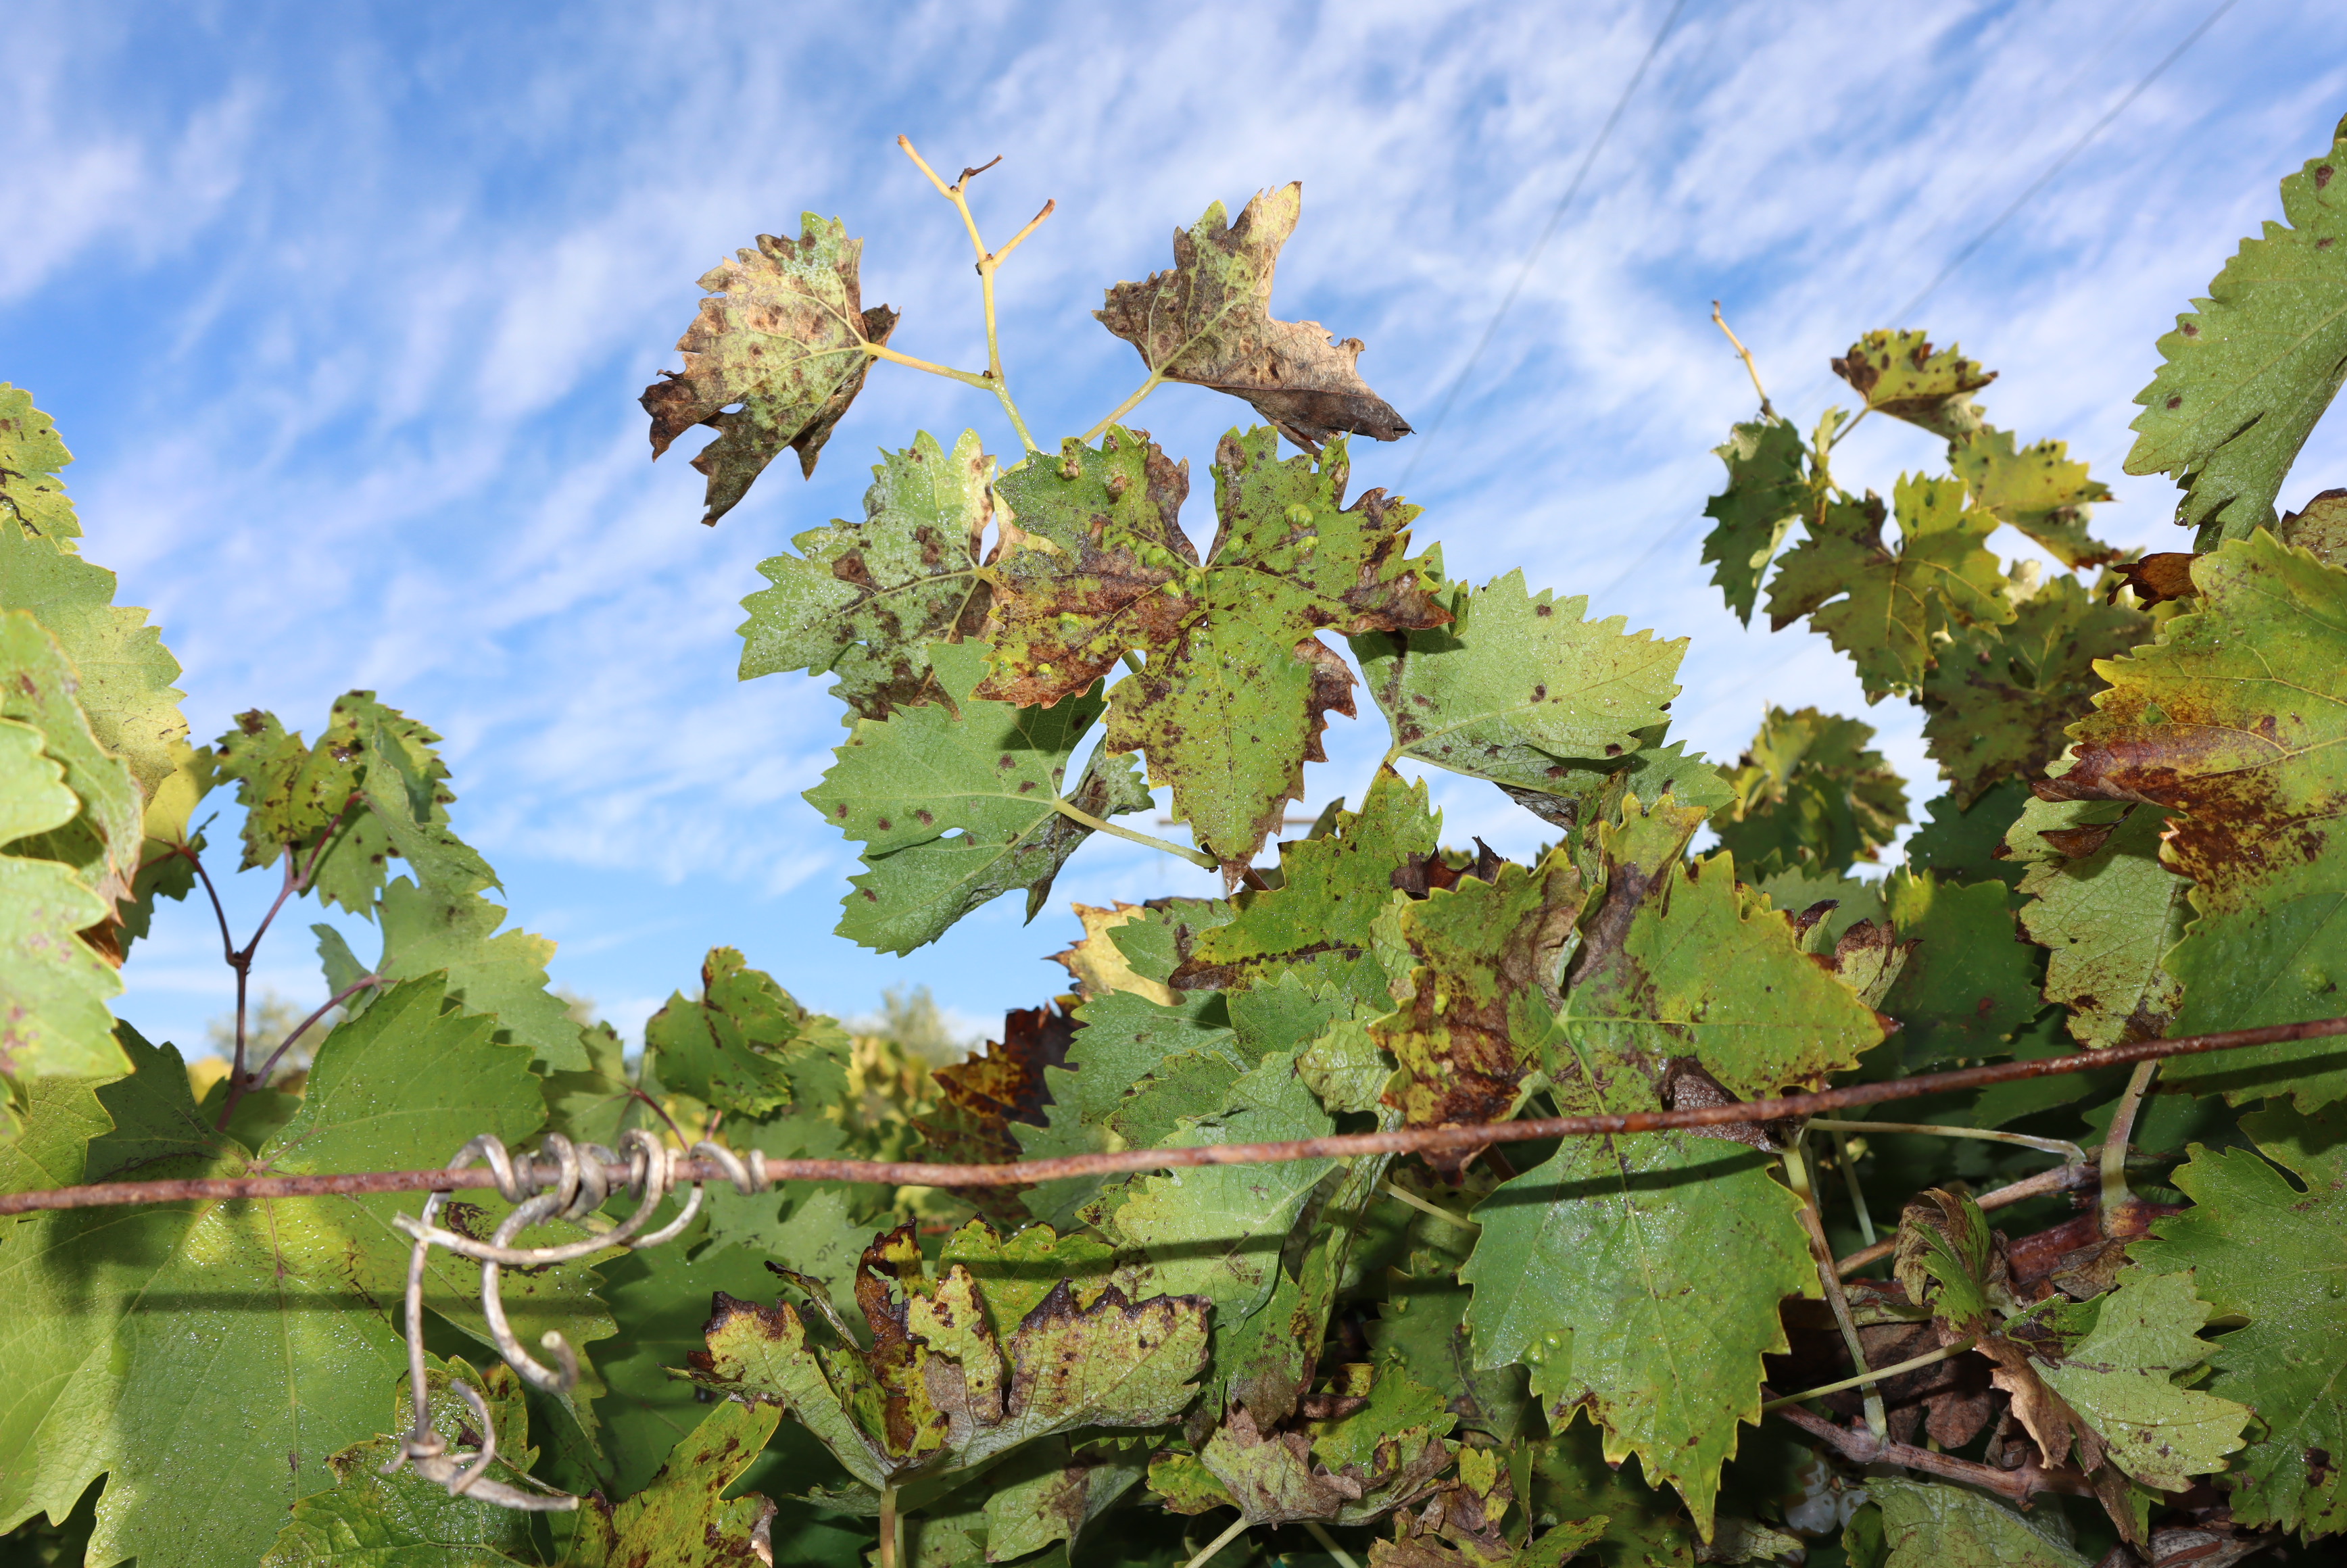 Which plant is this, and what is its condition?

grapevine, esca
